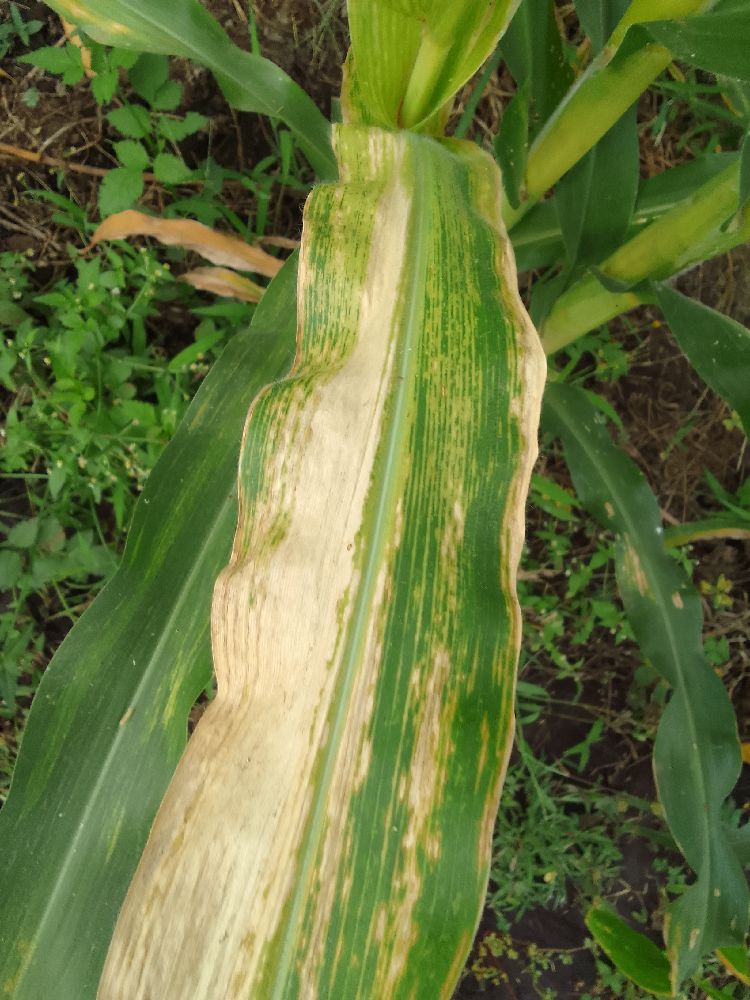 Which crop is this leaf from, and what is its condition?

maize, maize lethal necrosis
